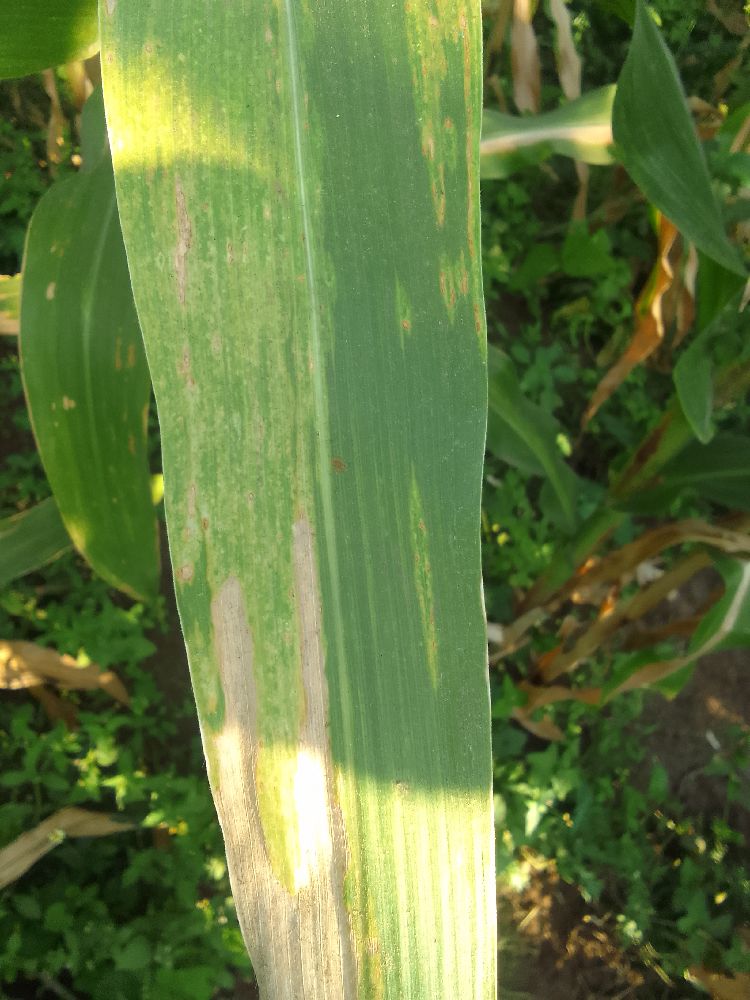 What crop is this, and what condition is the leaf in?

maize, maize lethal necrosis
